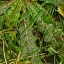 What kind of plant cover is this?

structured weed
